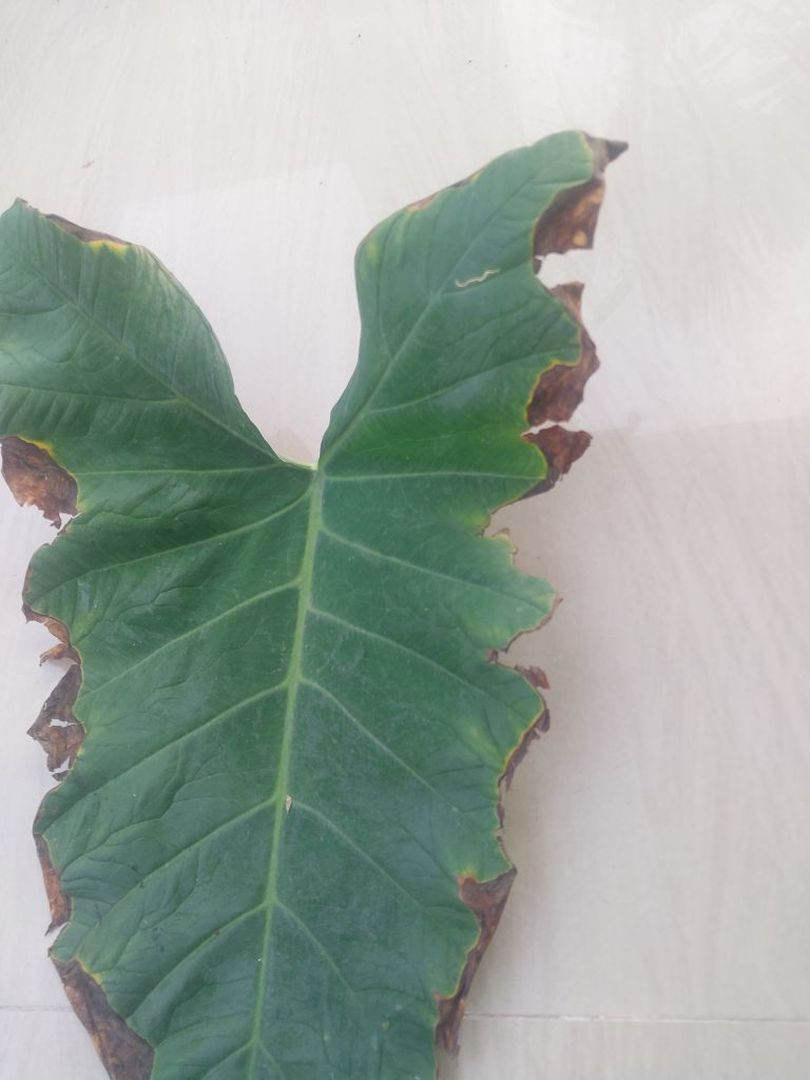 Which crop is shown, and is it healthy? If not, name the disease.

taro, leaf blight
